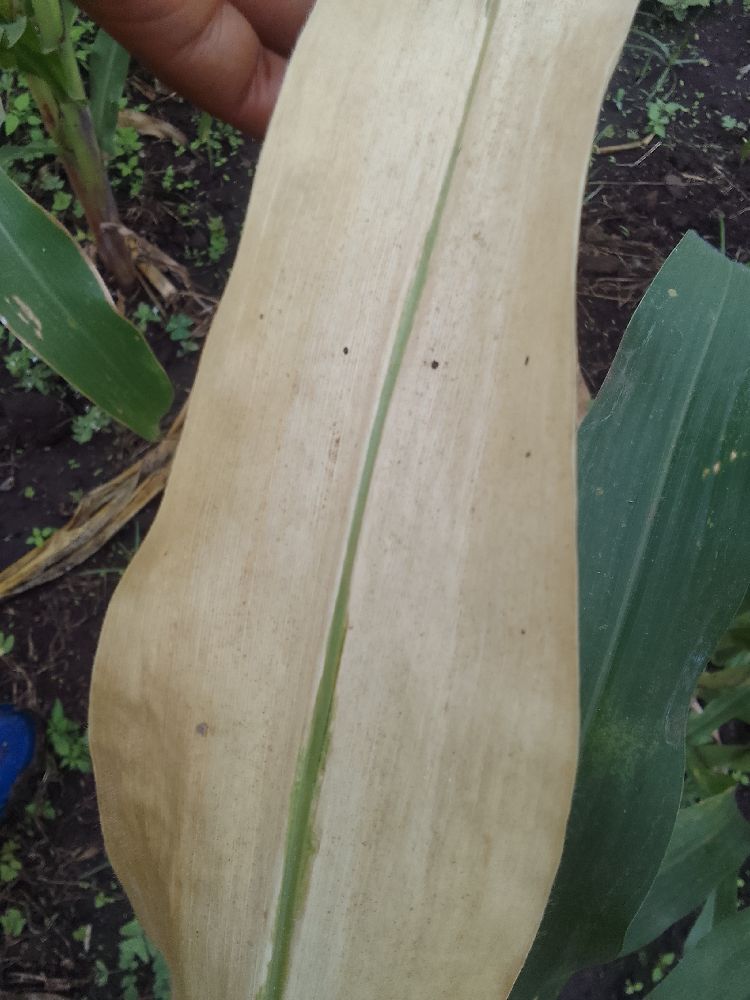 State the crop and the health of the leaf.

maize, maize lethal necrosis
